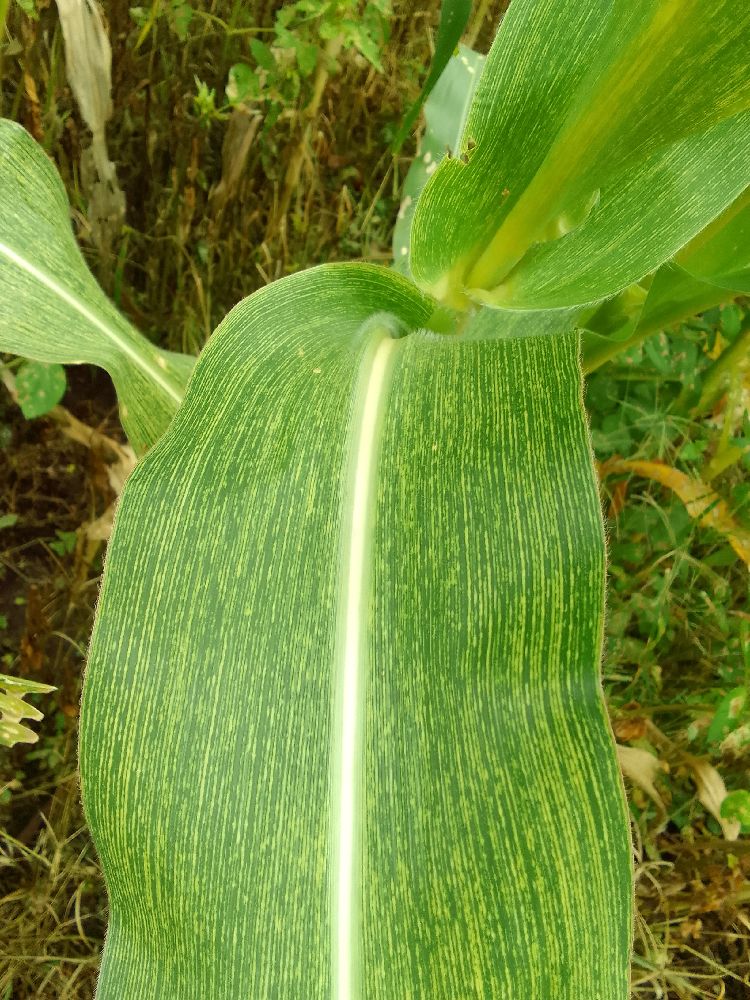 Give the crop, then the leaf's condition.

maize, maize streak virus
